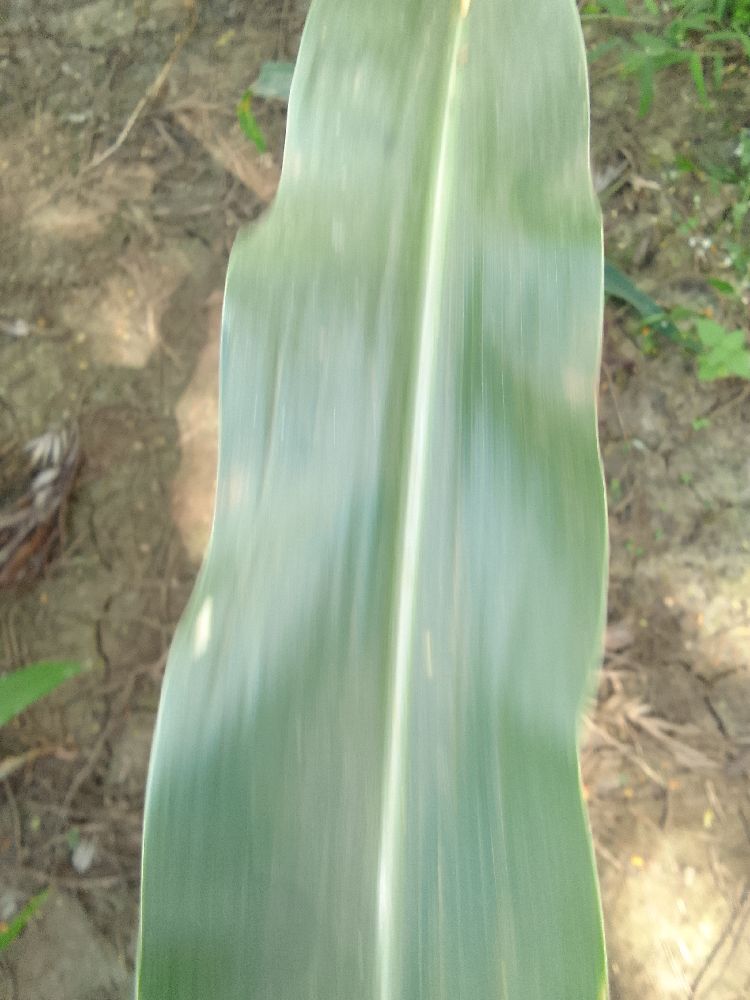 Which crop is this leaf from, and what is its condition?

maize, healthy
